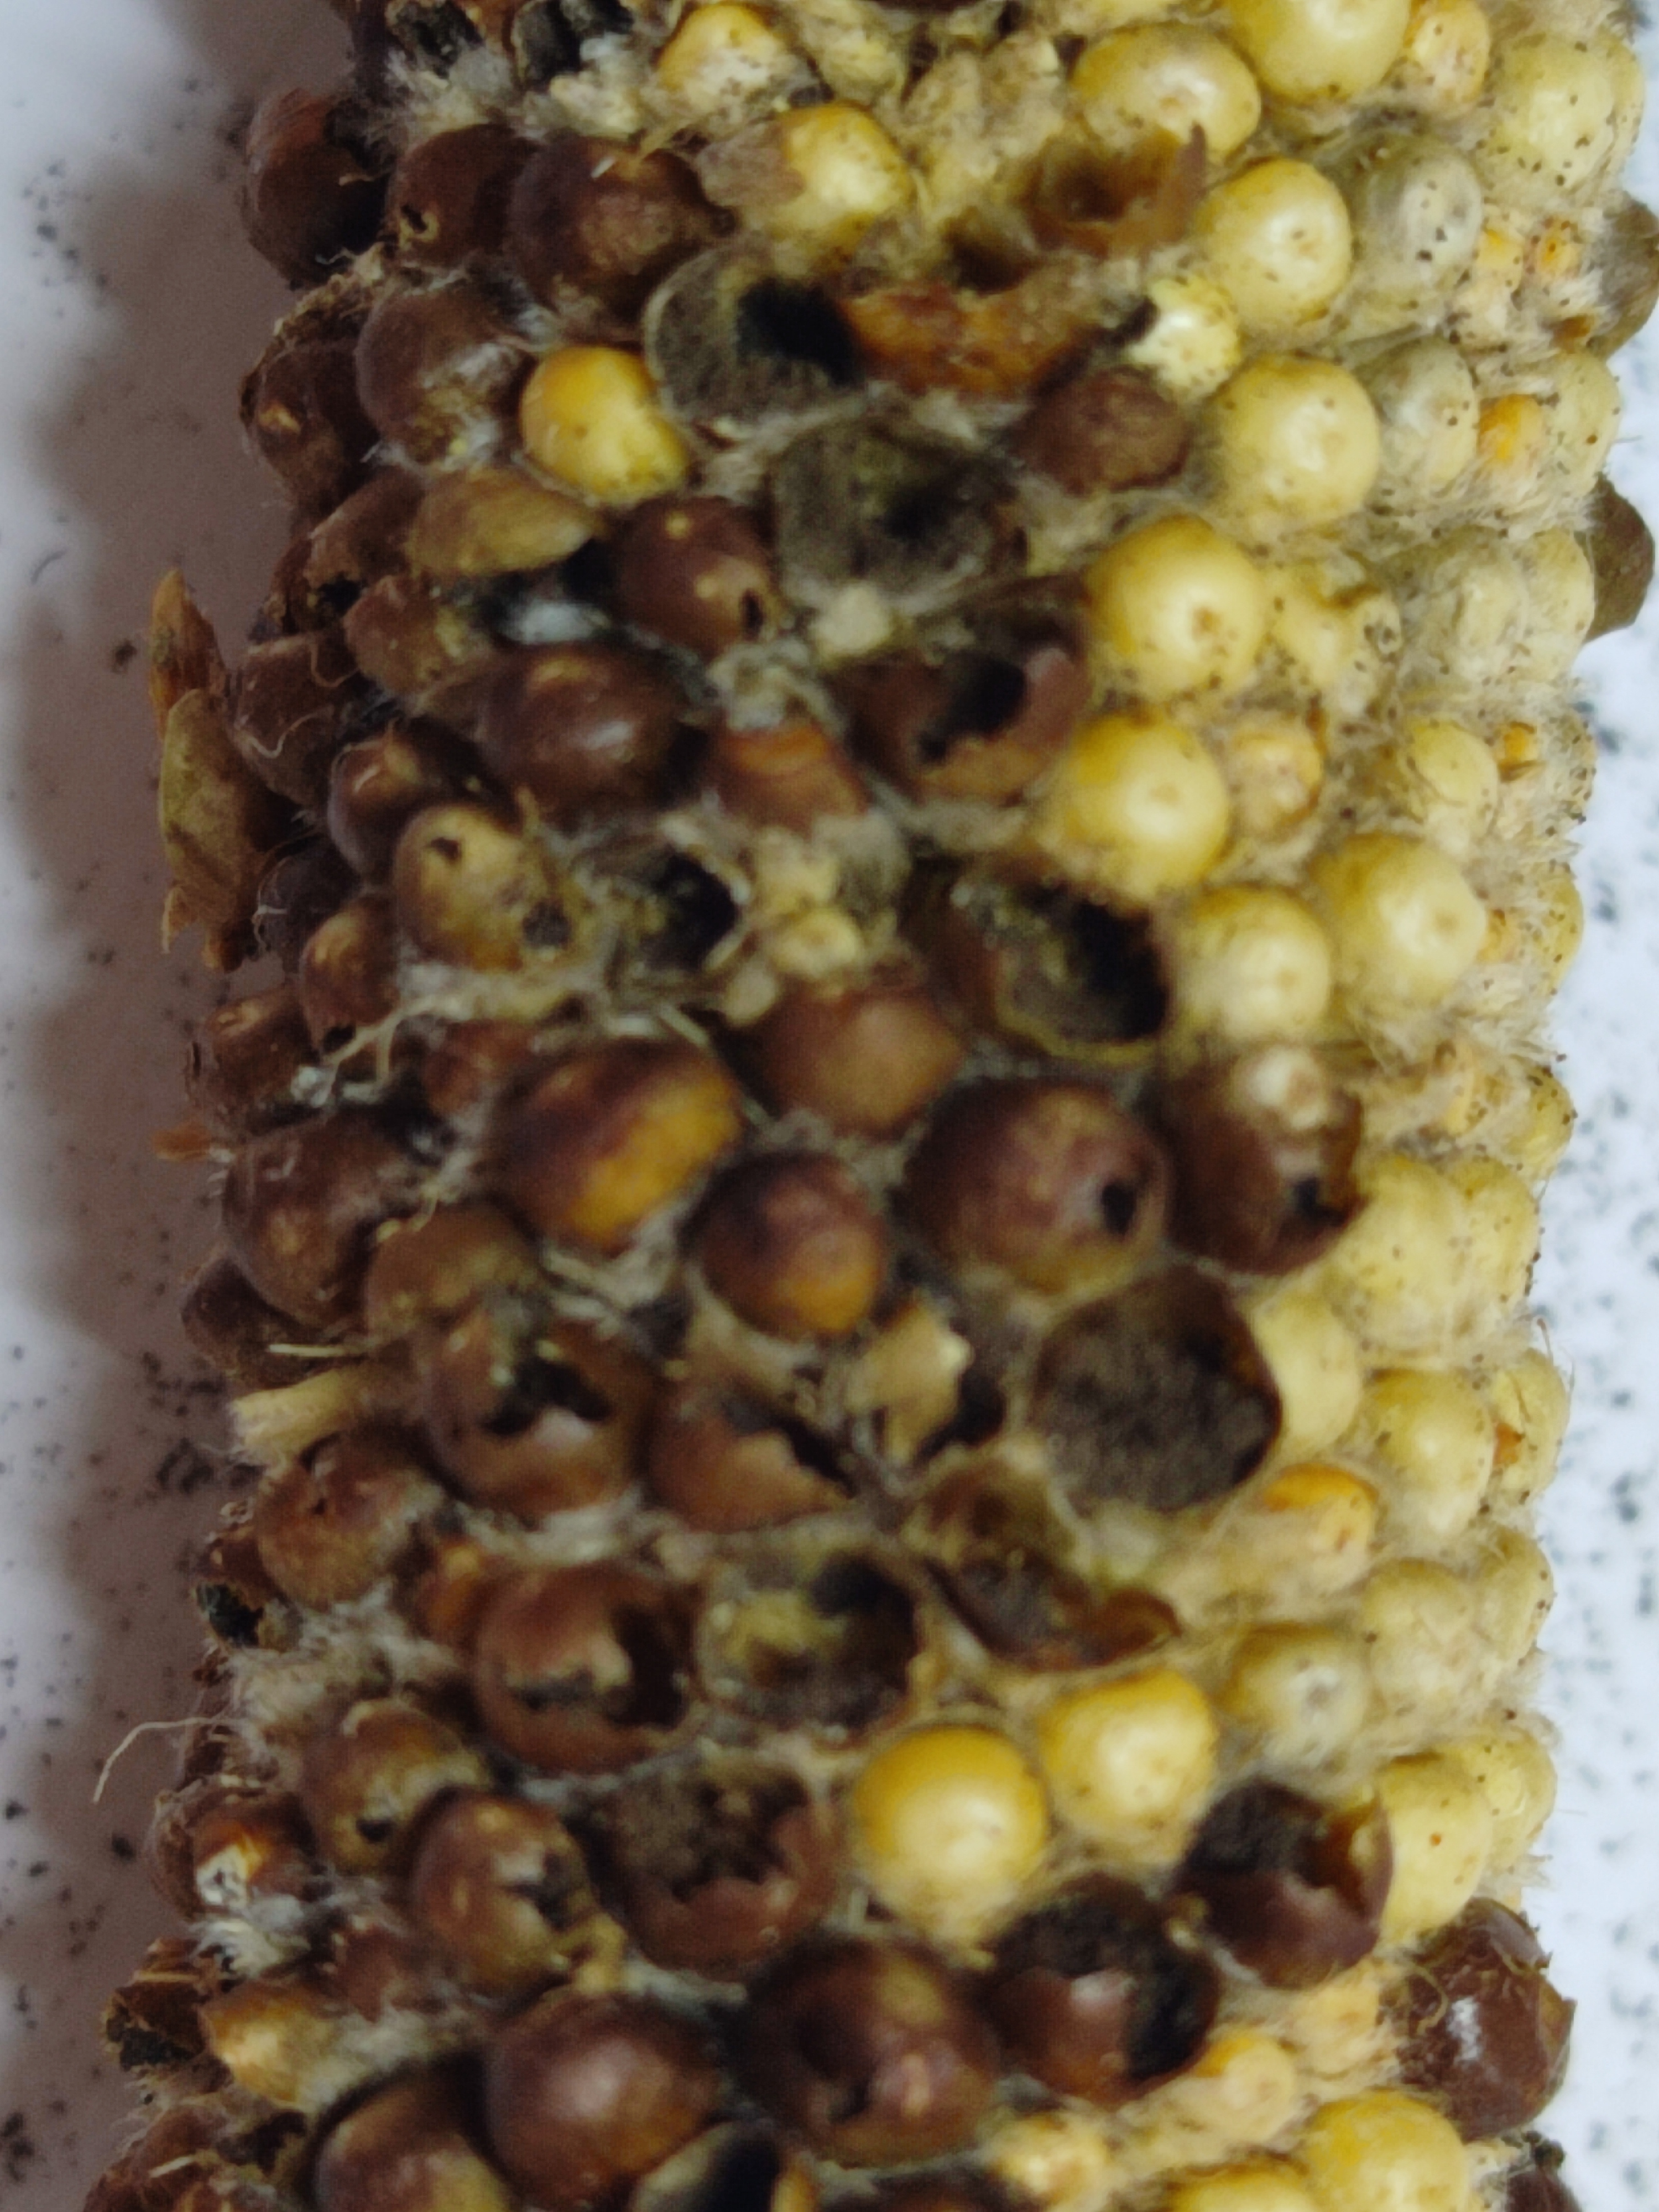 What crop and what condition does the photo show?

pearl millet, smut
